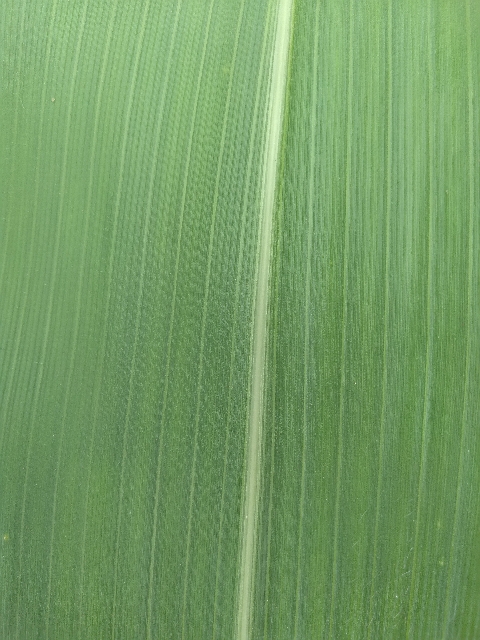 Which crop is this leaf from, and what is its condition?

maize, healthy
